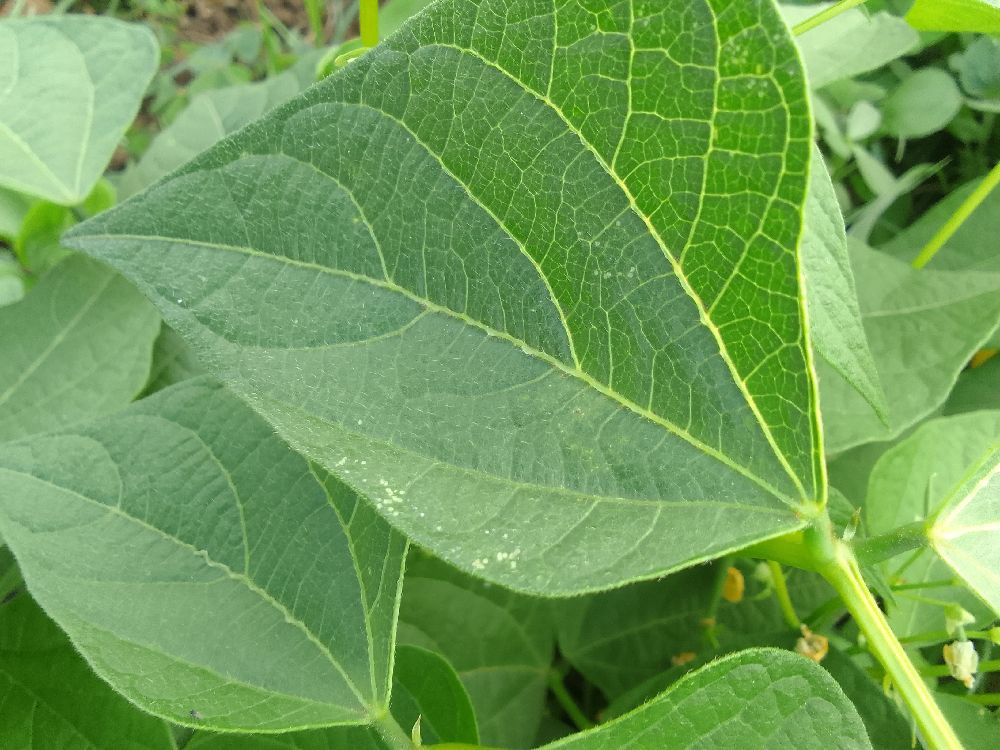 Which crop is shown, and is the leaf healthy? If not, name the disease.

common bean, healthy
